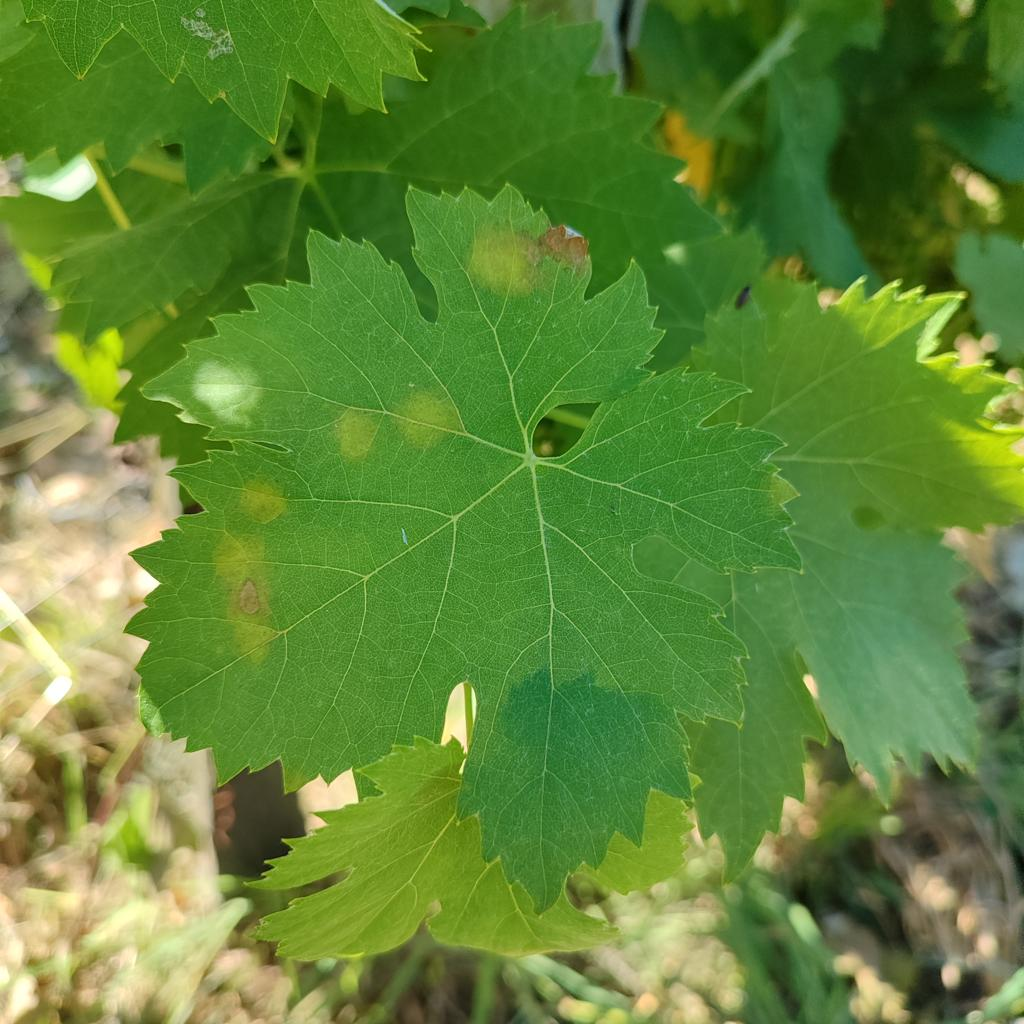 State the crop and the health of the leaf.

grapevine, downy mildew
